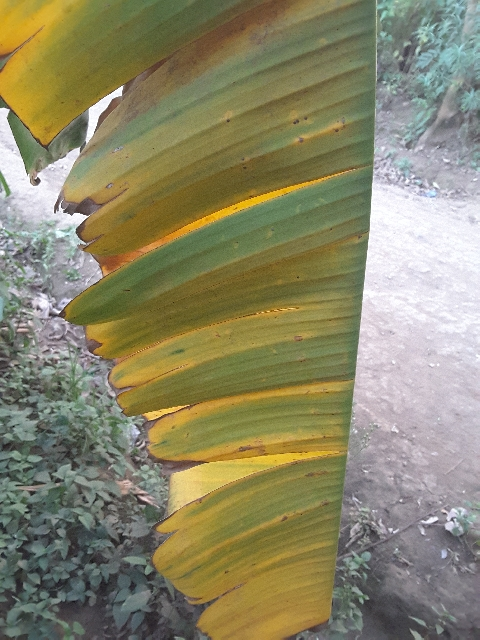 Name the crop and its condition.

banana, fusarium wilt race 1
